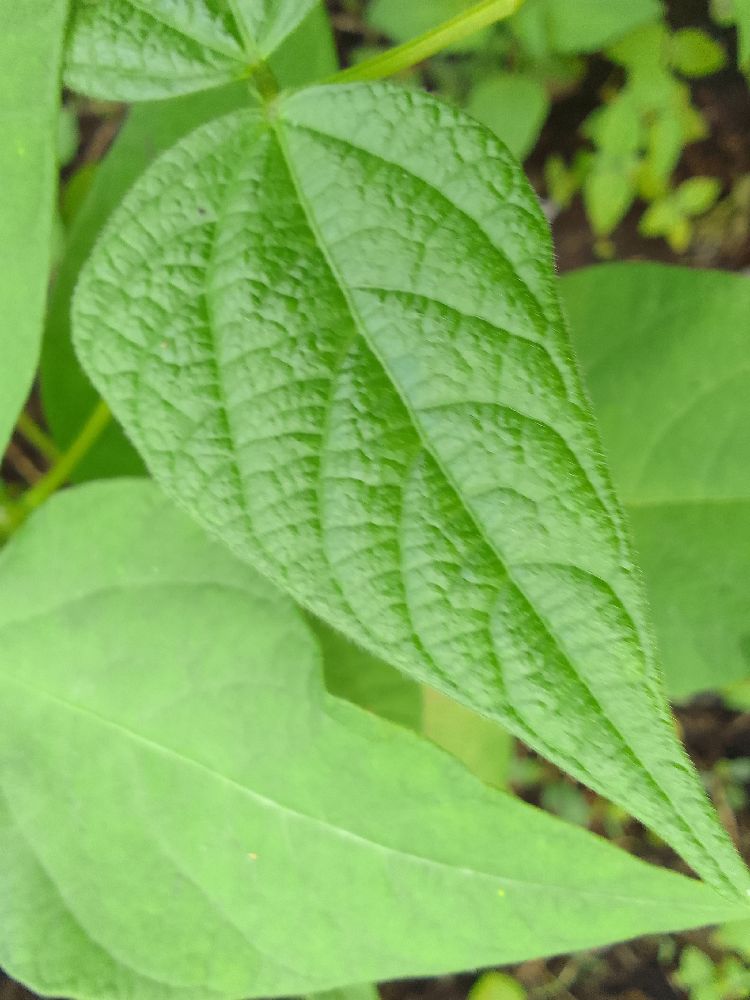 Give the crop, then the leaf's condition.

common bean, healthy
